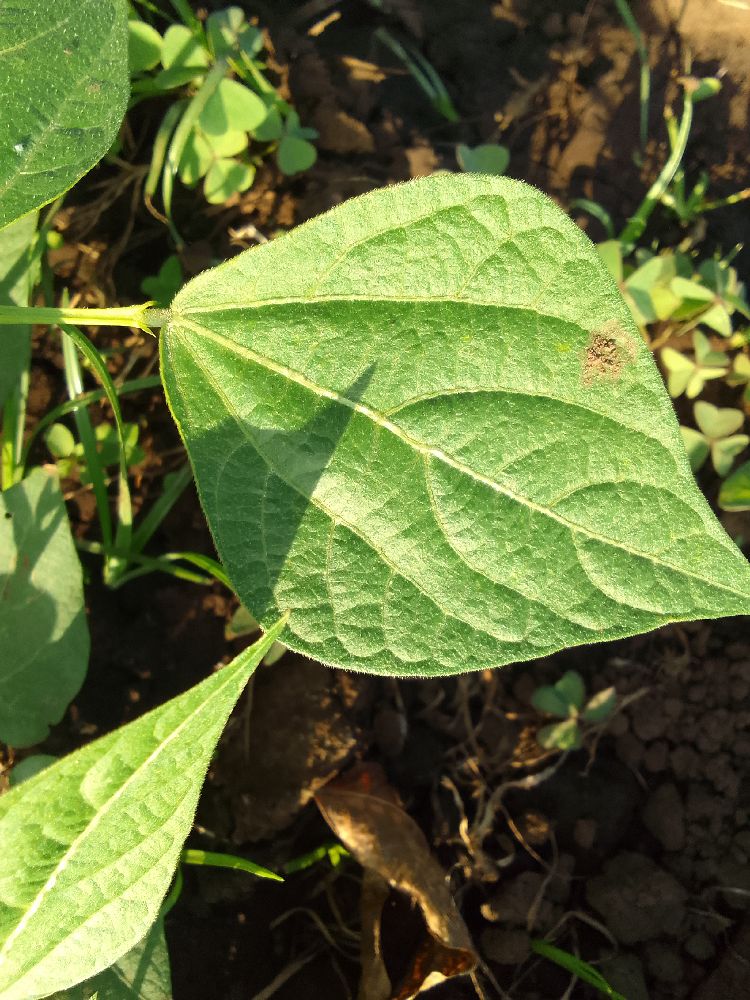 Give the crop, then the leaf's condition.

common bean, healthy
